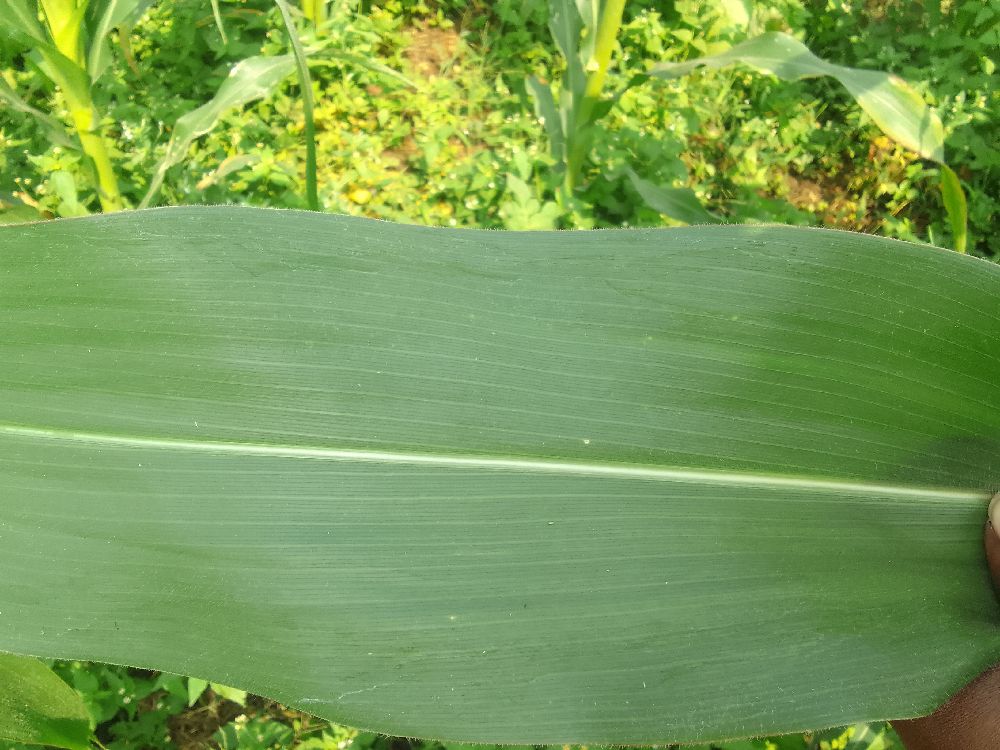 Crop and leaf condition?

maize, healthy
